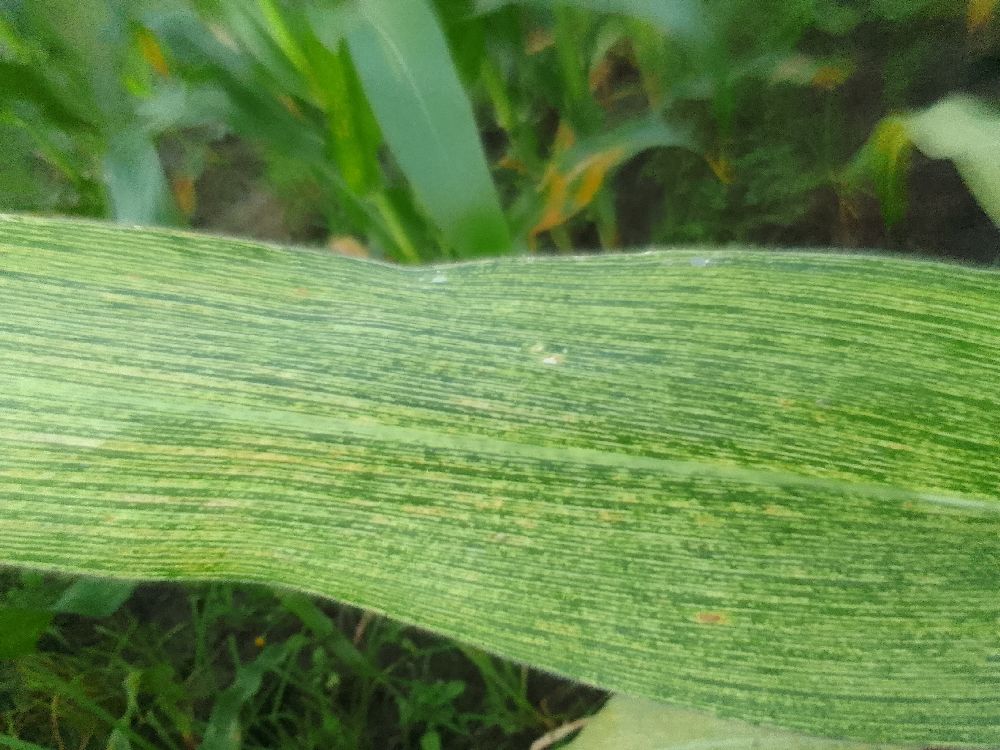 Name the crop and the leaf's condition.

maize, maize streak virus
